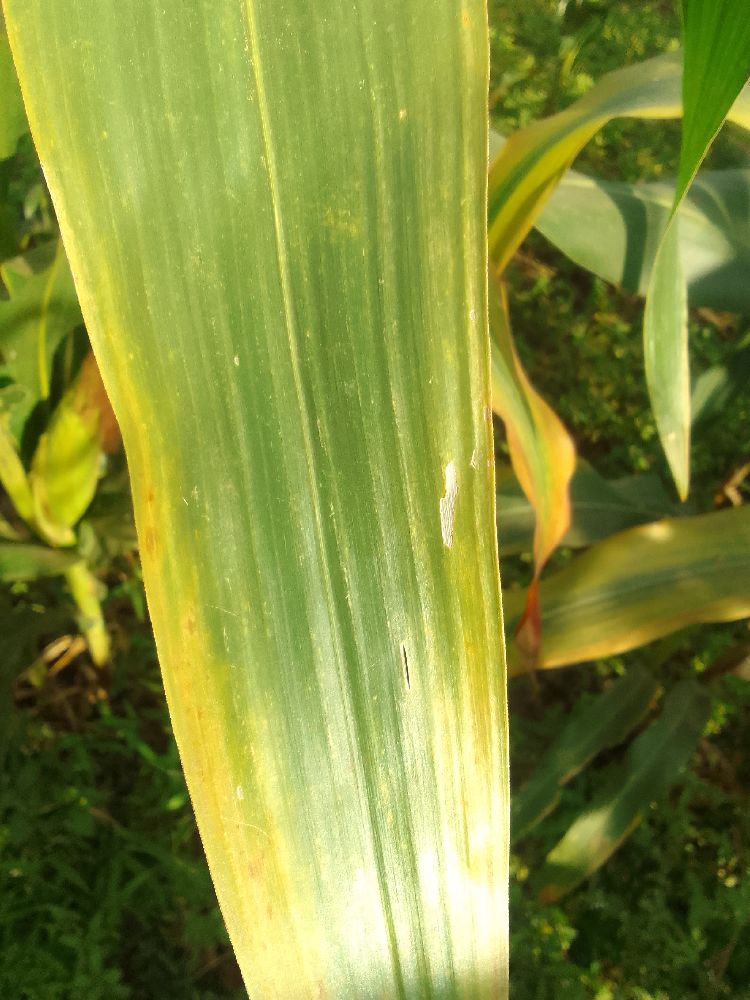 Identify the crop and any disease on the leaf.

maize, maize lethal necrosis
